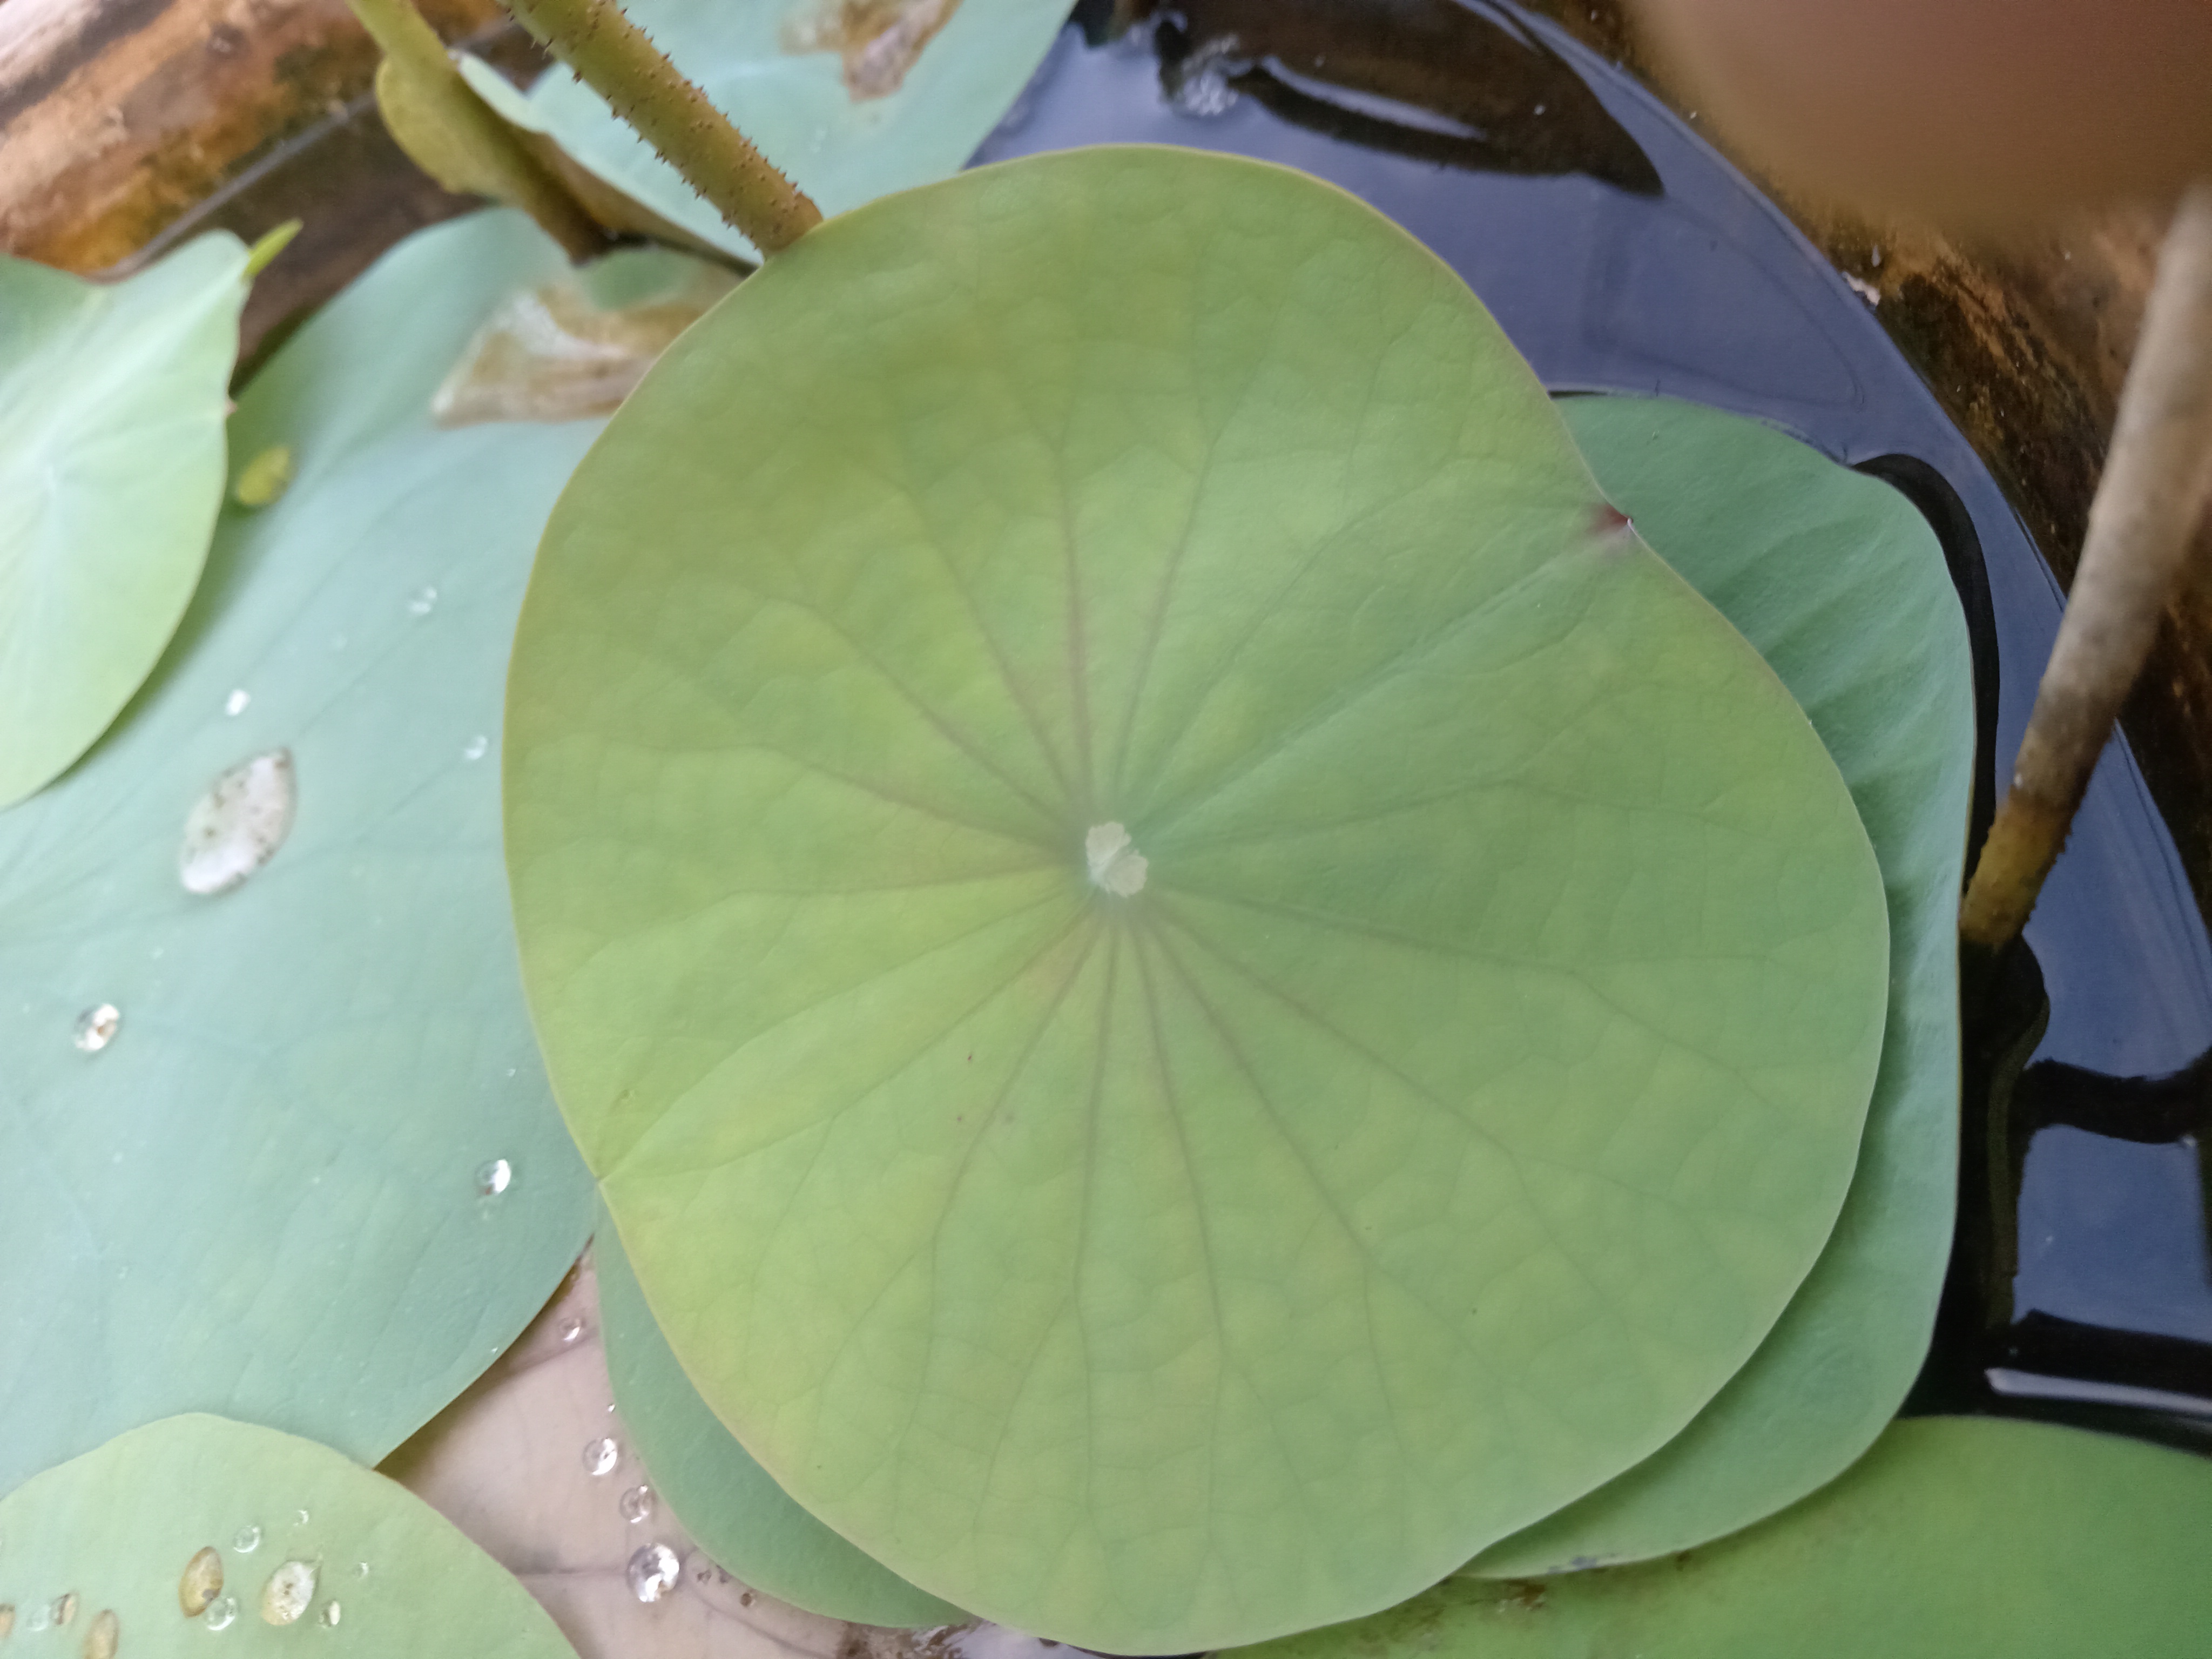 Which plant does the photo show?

lotus
